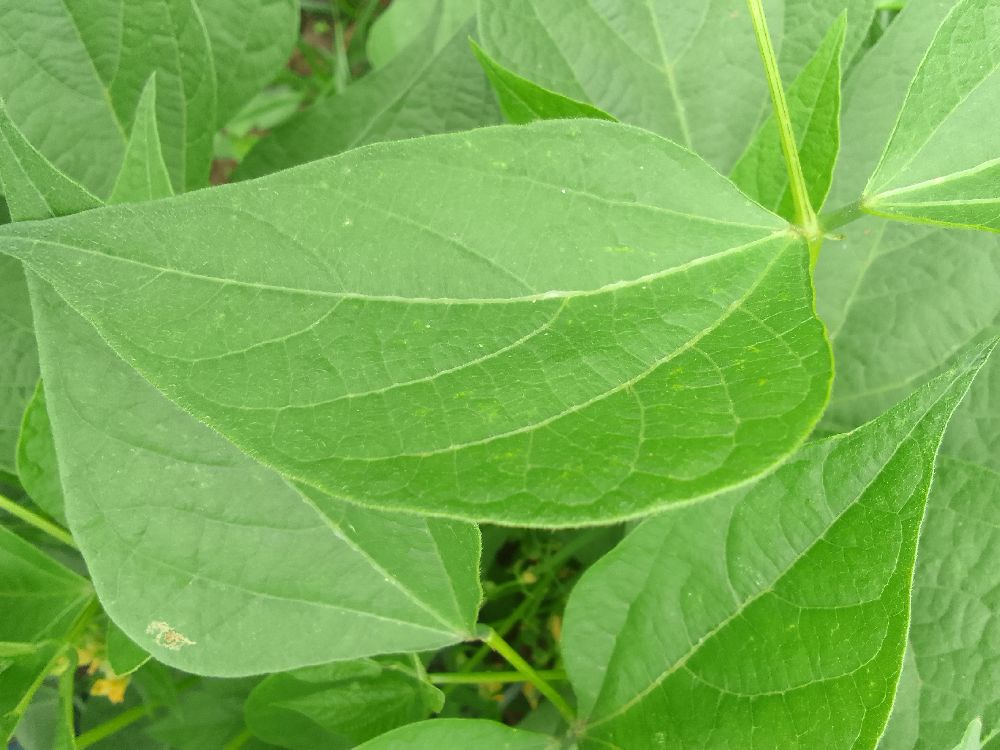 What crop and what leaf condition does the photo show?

common bean, healthy
